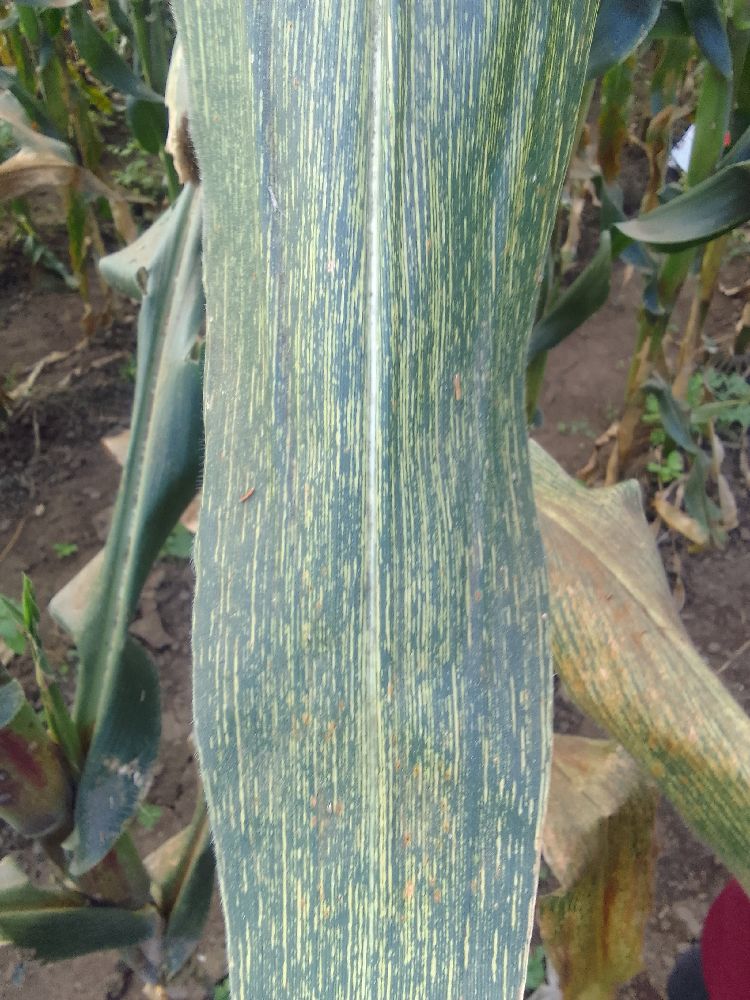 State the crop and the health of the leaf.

maize, maize streak virus
